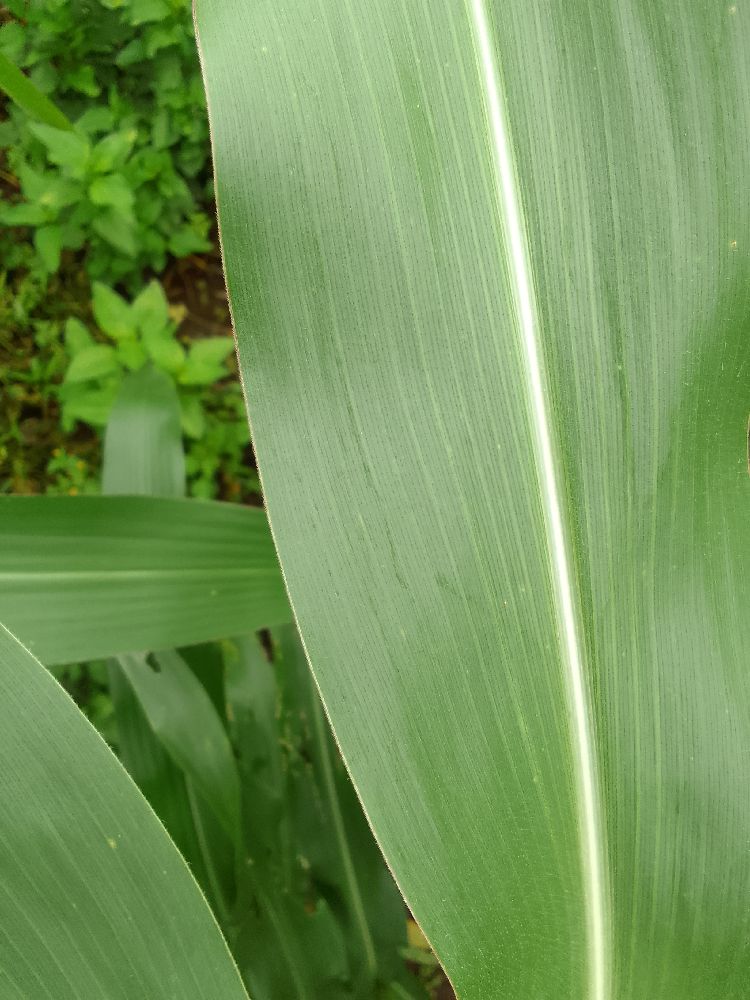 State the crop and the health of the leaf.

maize, healthy
